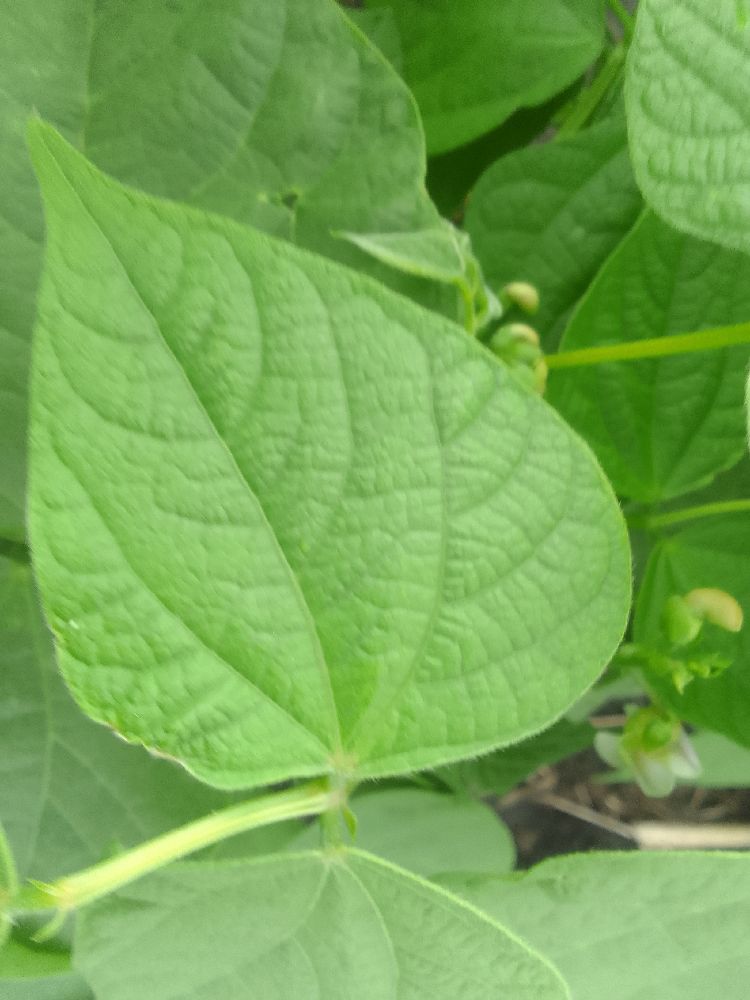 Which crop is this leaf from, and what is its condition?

common bean, healthy
